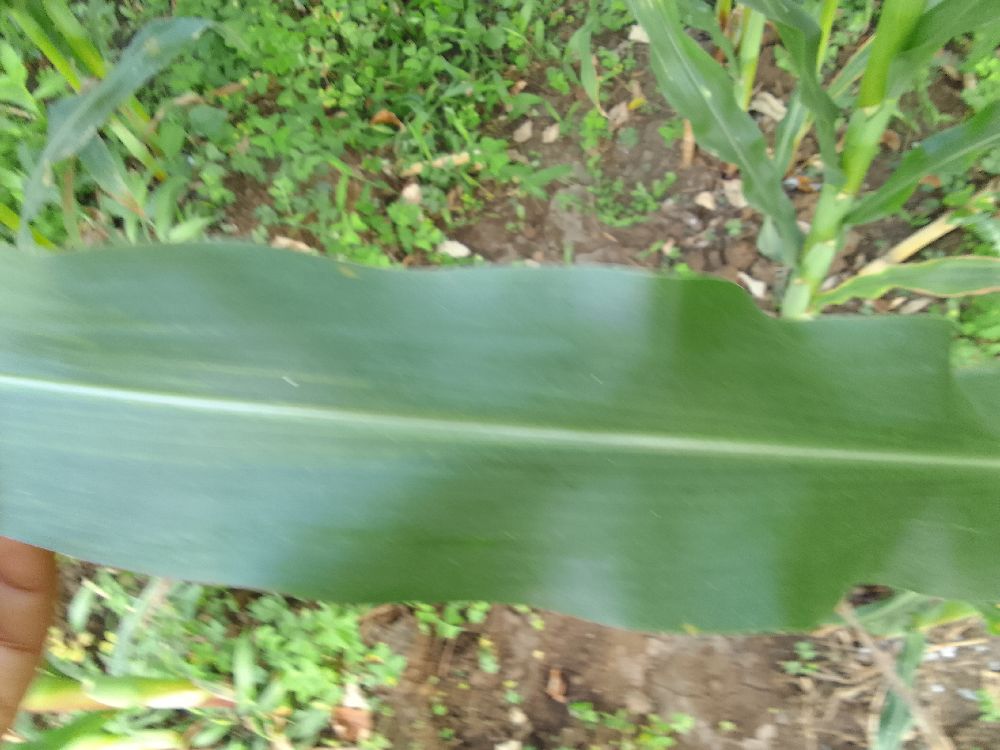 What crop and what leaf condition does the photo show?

maize, healthy
